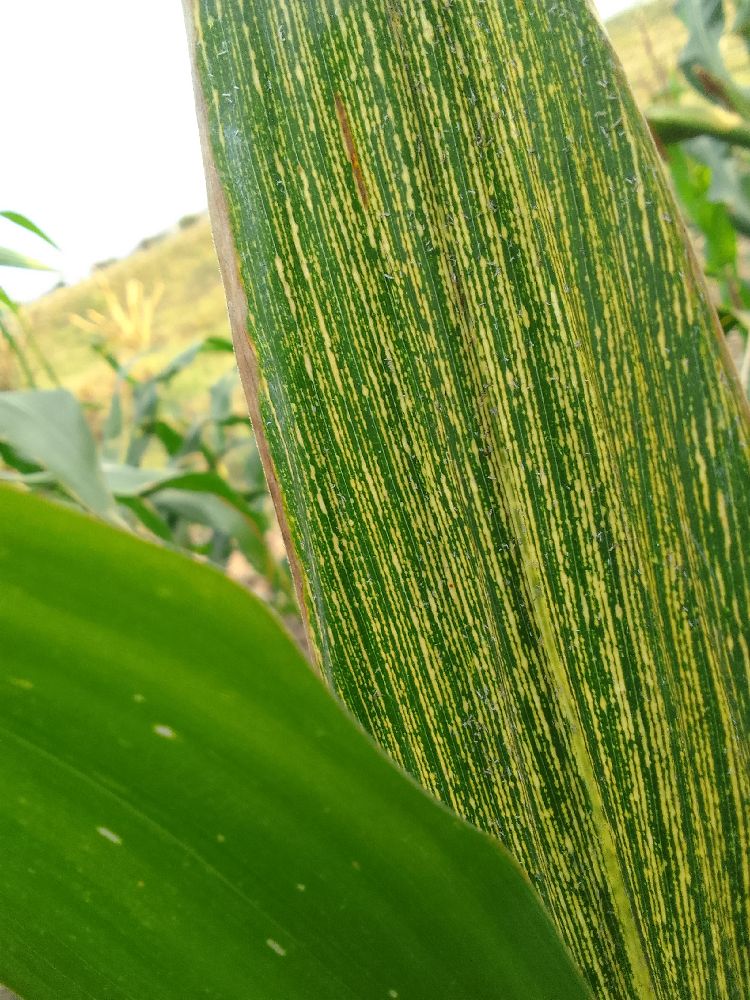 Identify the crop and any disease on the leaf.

maize, maize streak virus
